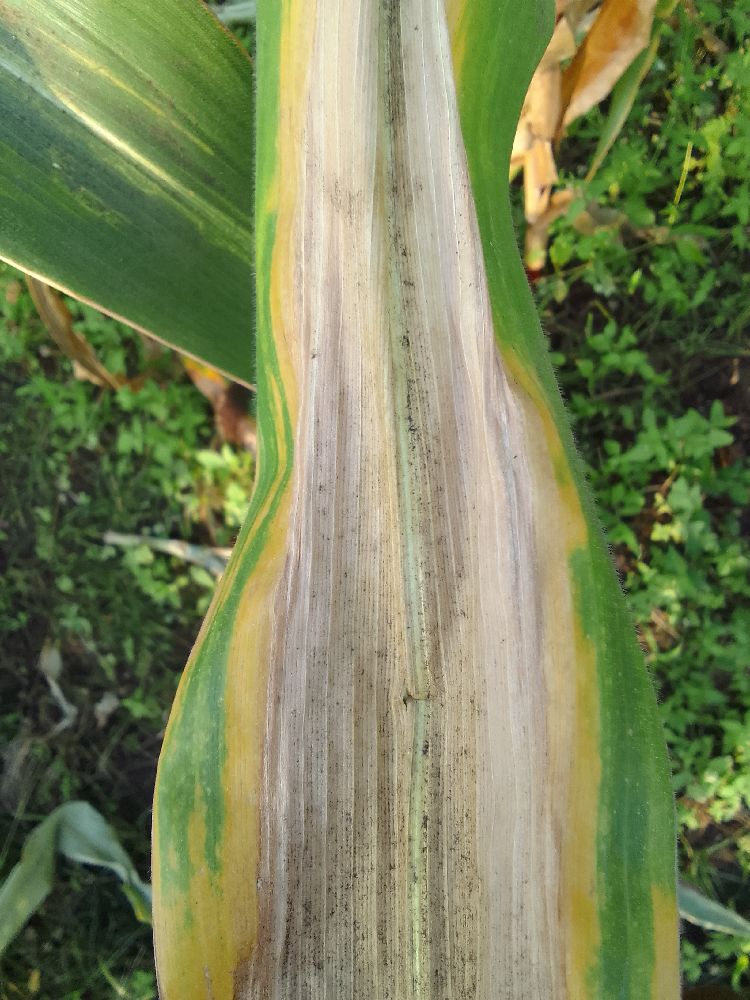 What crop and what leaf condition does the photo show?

maize, maize lethal necrosis
